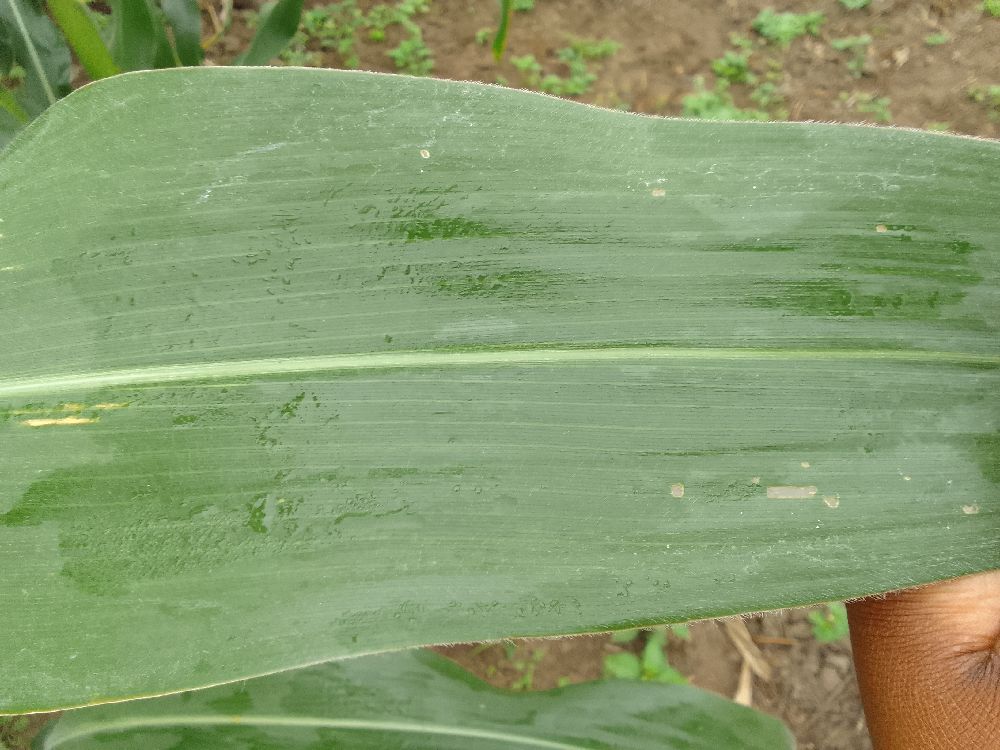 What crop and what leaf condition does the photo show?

maize, healthy
